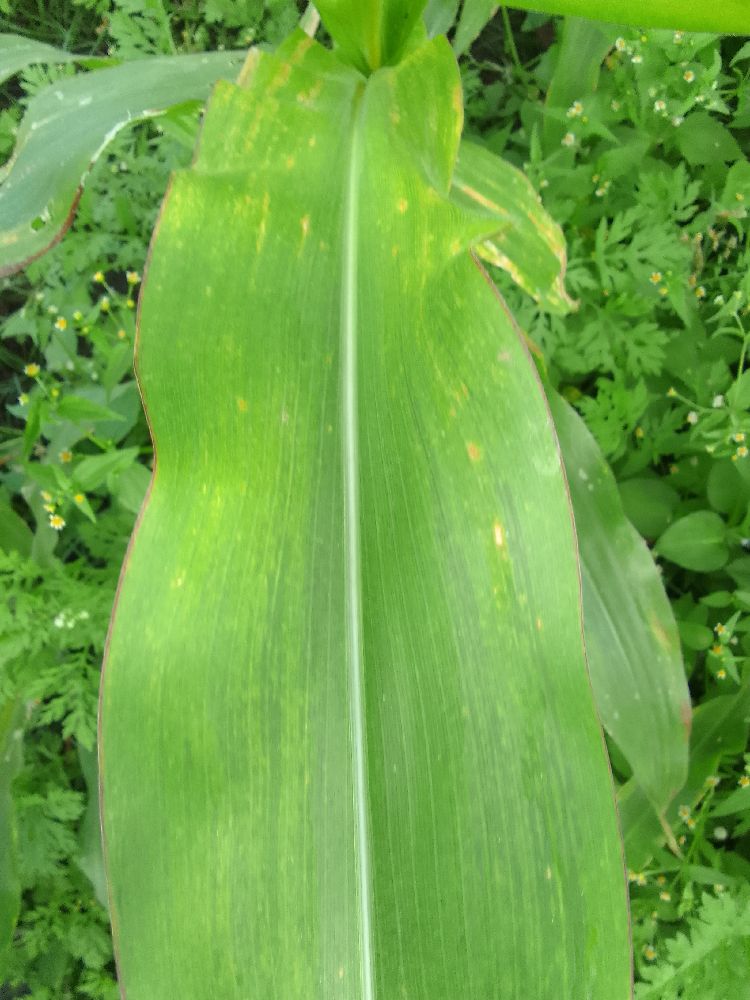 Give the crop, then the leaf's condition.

maize, maize lethal necrosis
